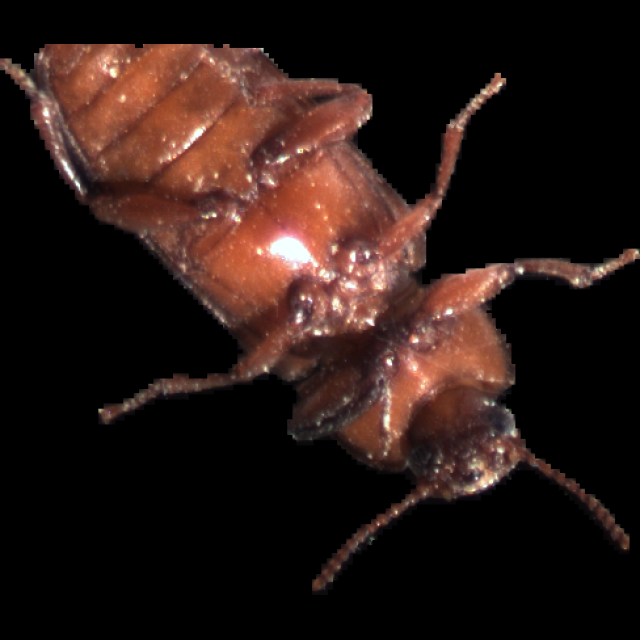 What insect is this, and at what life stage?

mealworm beetle
